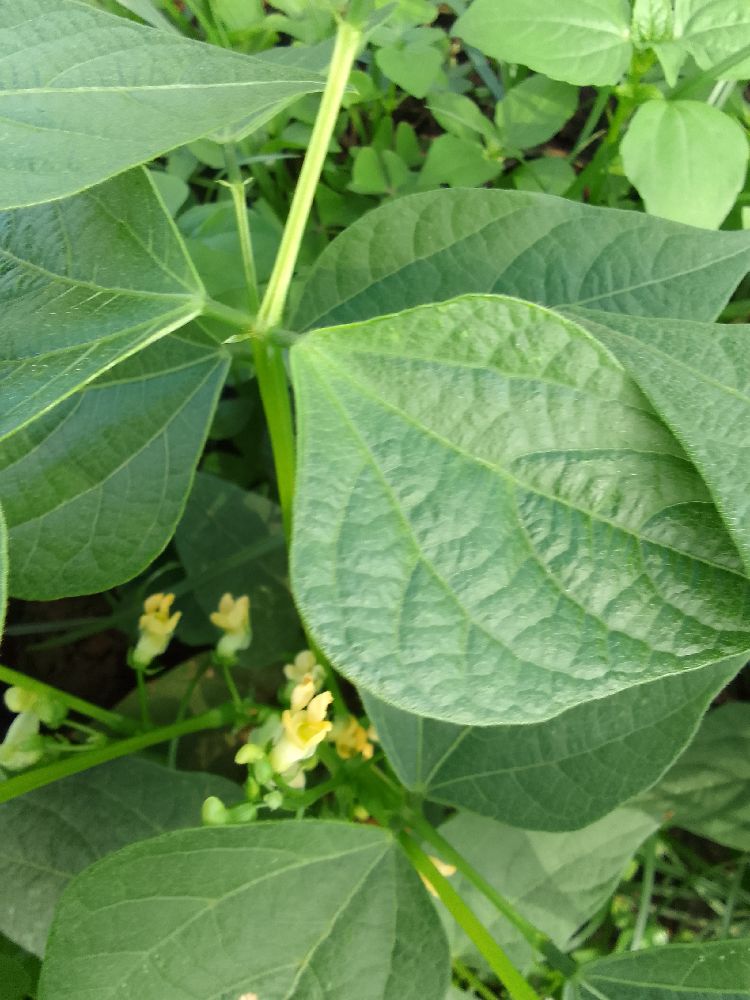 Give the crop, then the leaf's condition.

common bean, healthy
